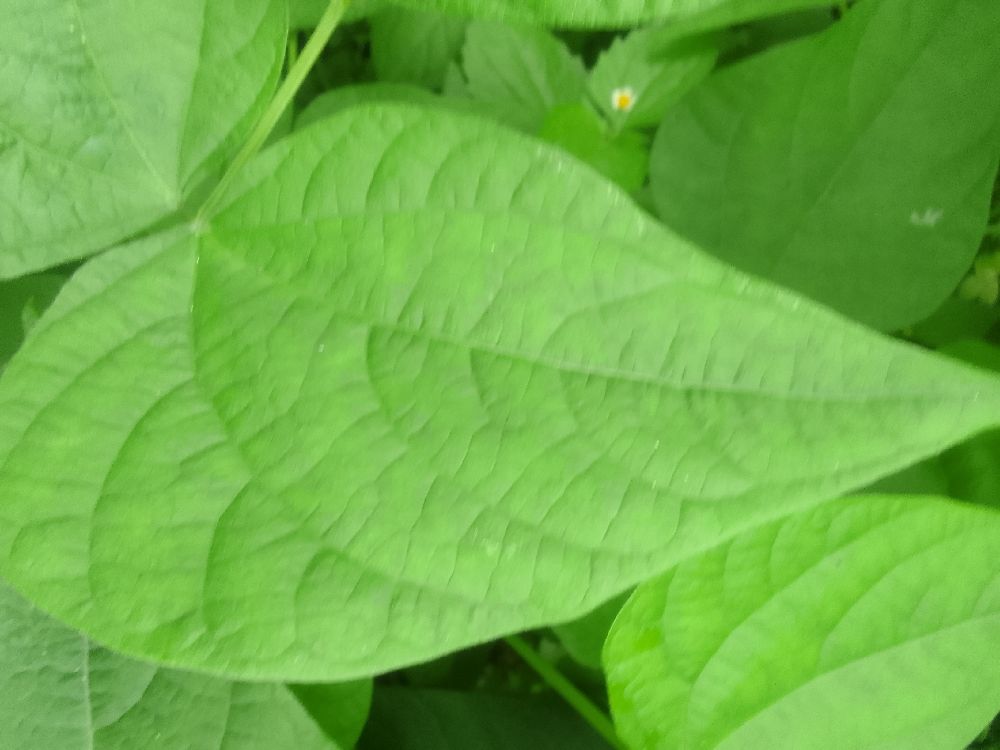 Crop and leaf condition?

common bean, healthy
